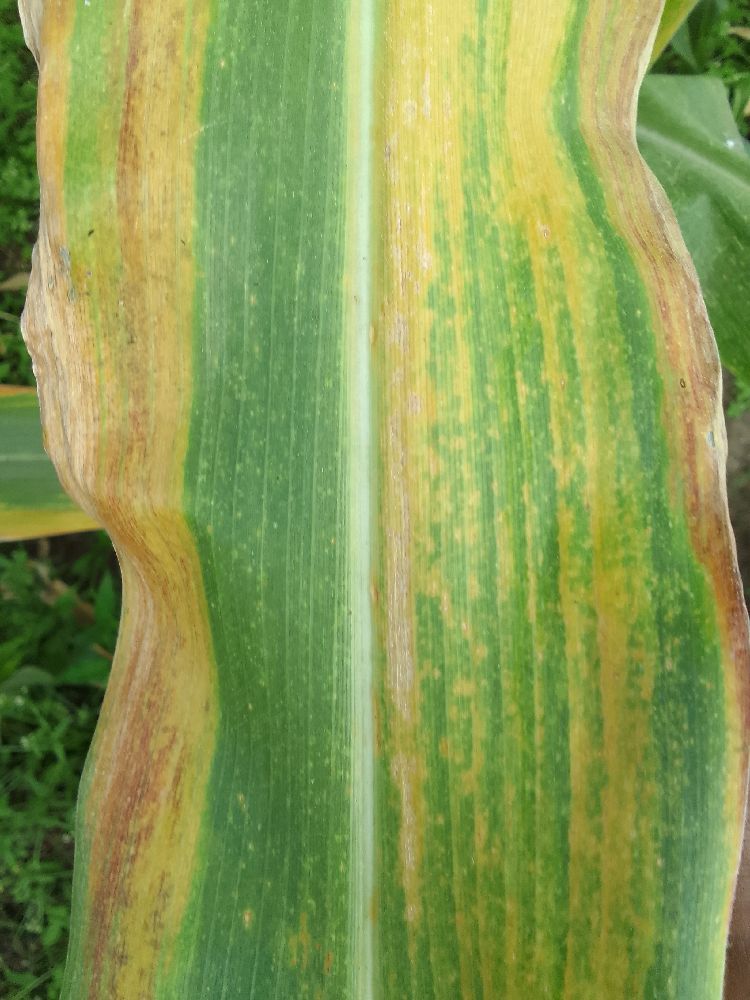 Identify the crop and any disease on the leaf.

maize, maize lethal necrosis
